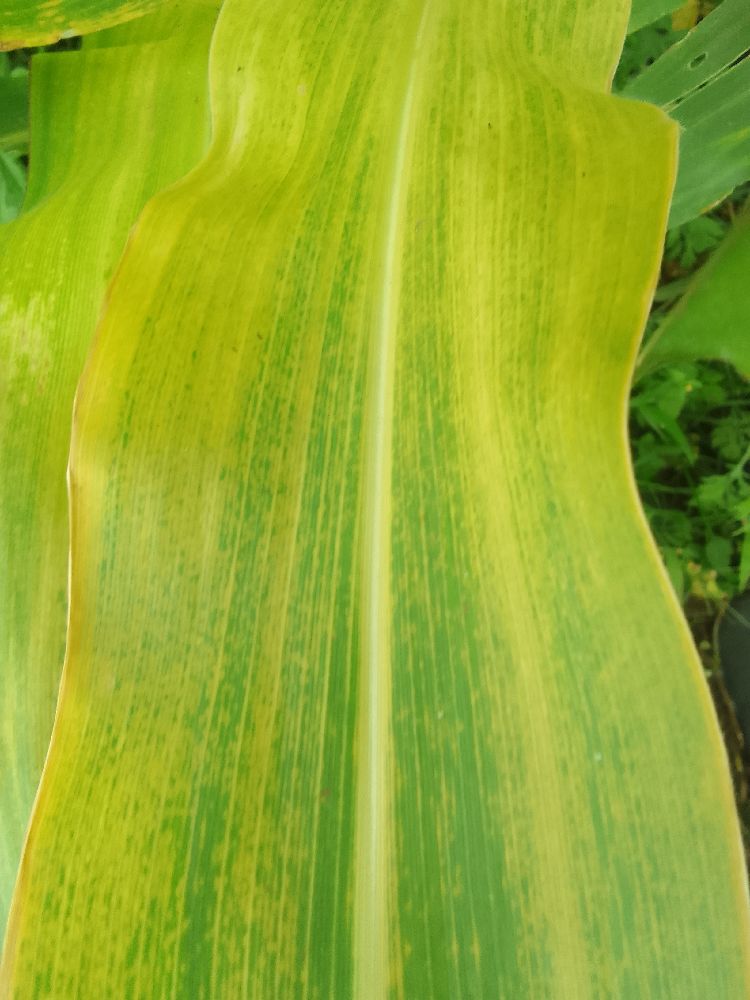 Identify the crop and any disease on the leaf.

maize, maize lethal necrosis
